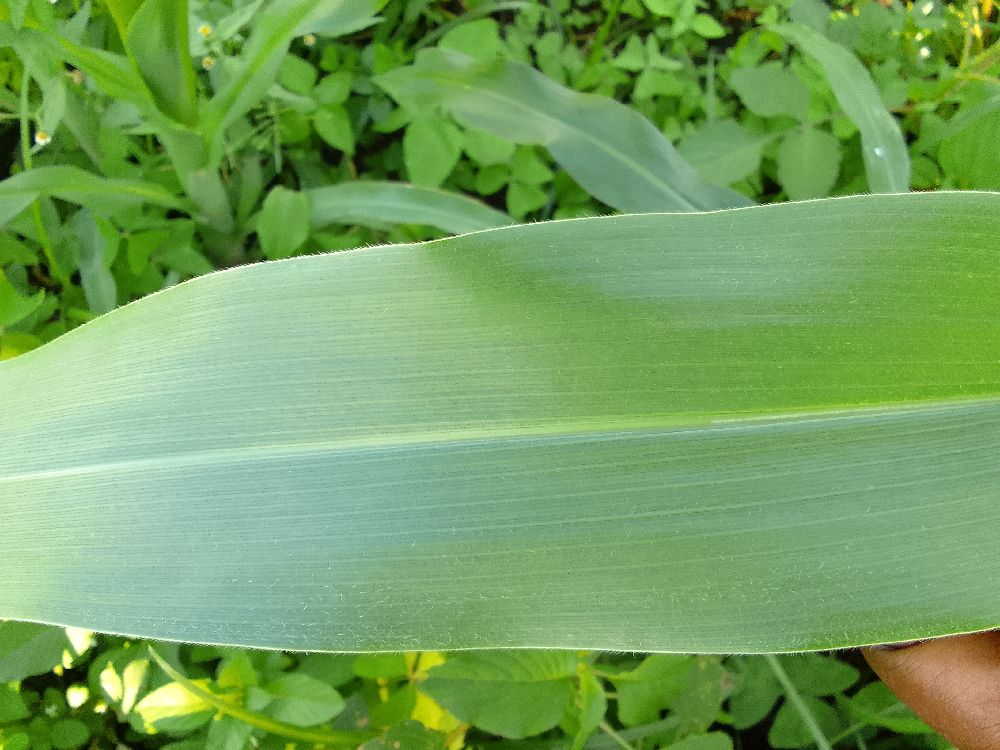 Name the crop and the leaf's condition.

maize, healthy
